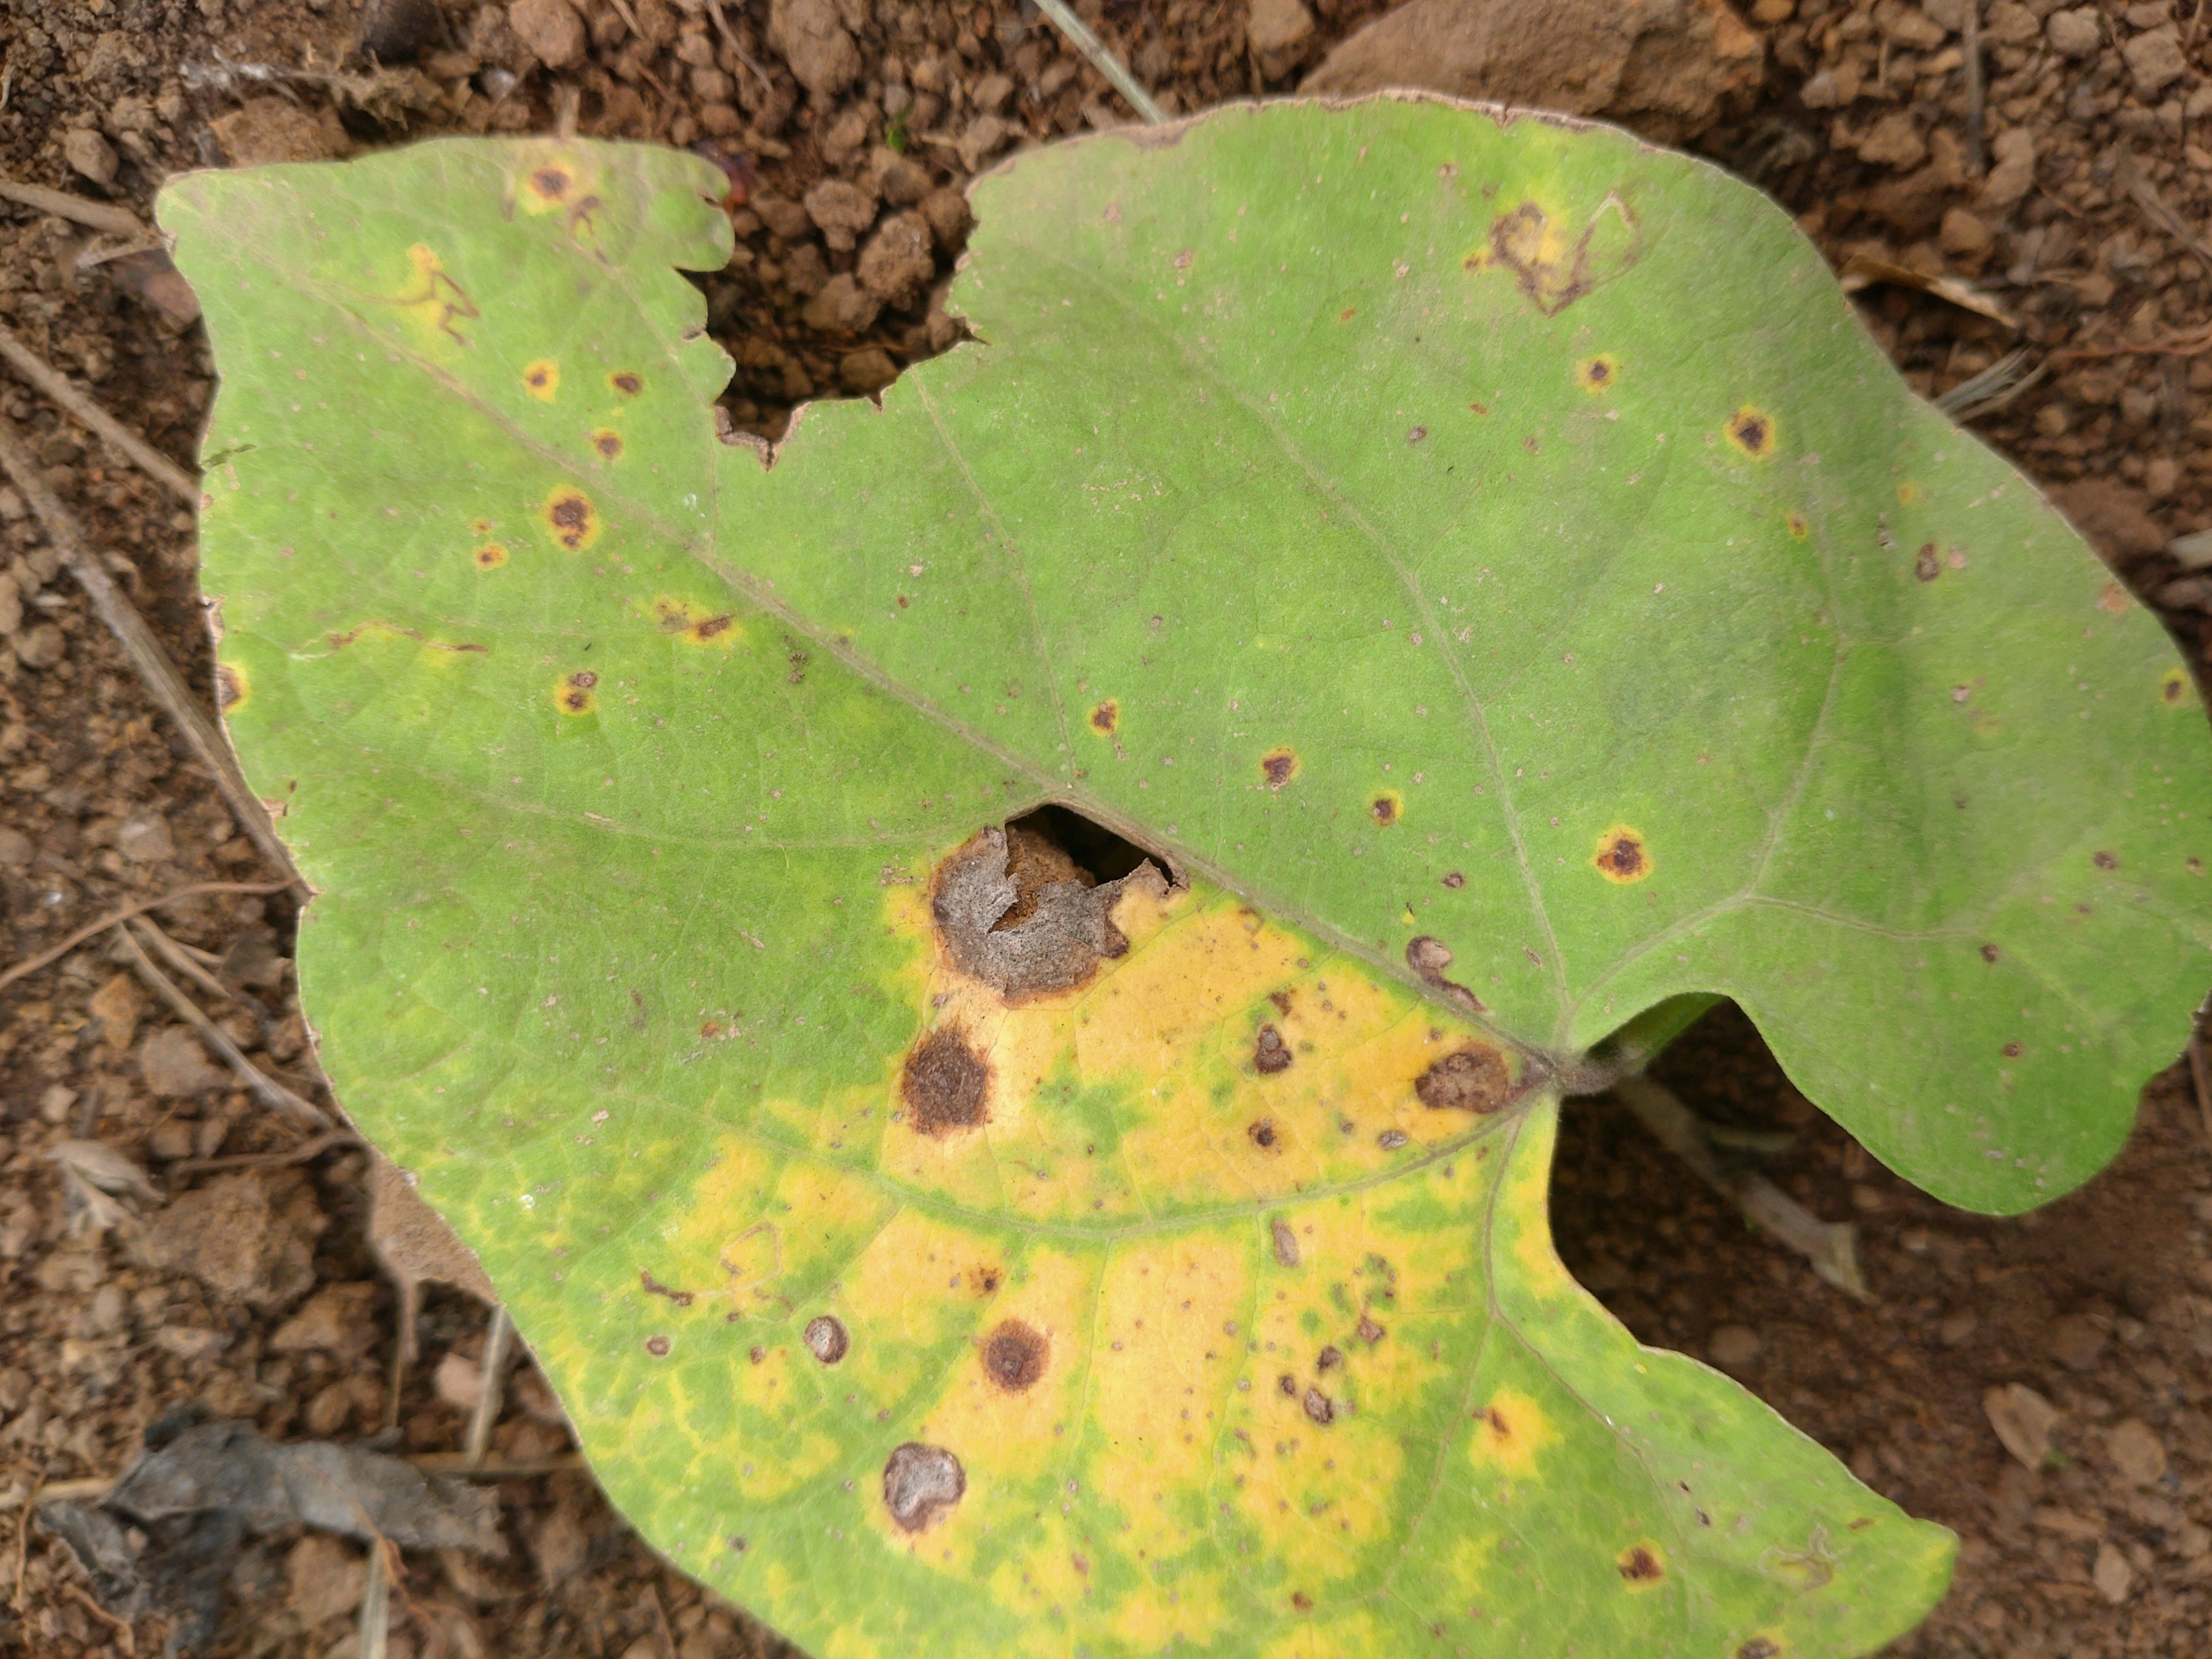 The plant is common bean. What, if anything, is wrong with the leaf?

rust
